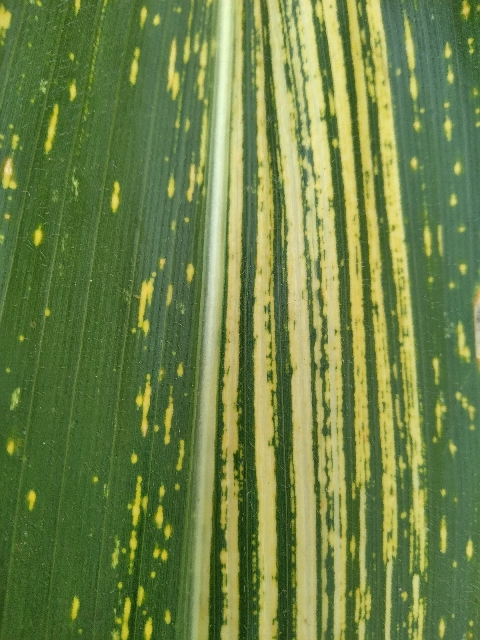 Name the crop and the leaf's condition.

maize, maize streak virus
